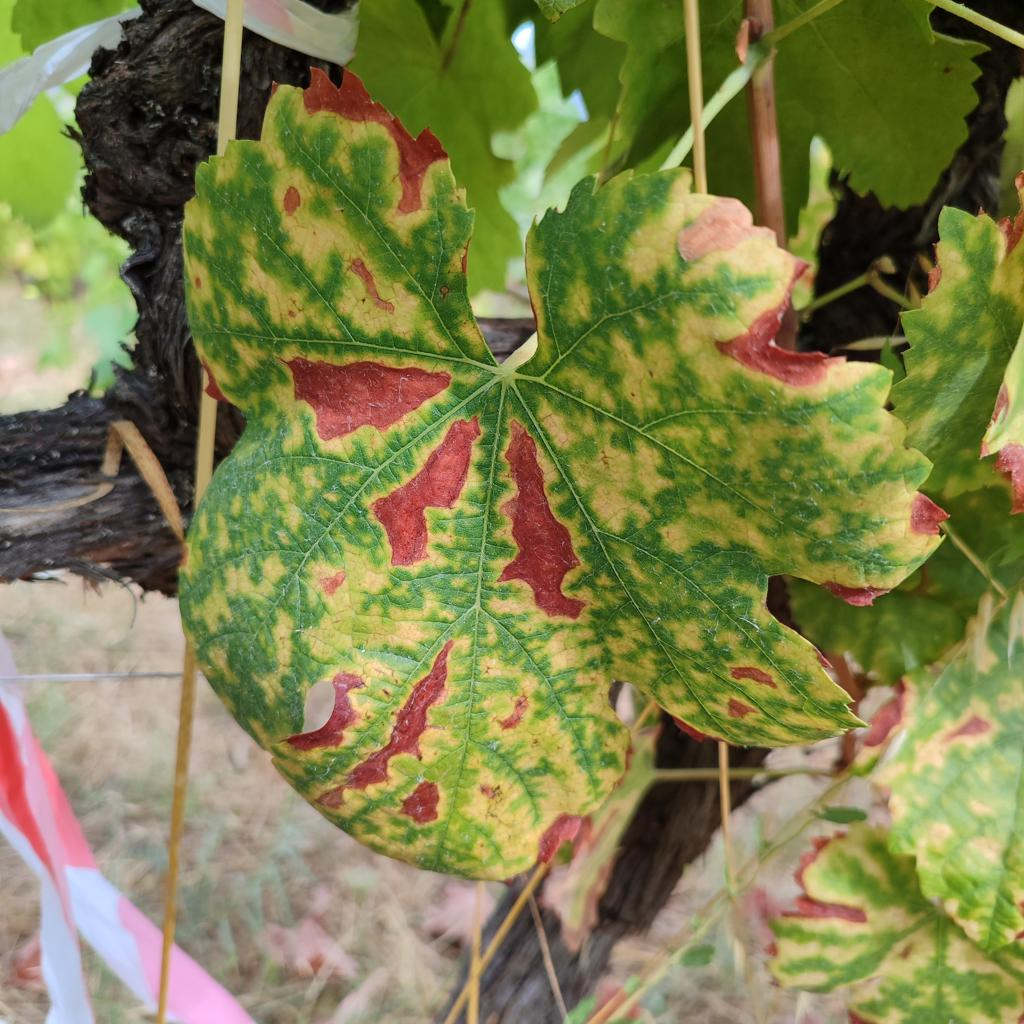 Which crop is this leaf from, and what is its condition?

grapevine, esca complex
